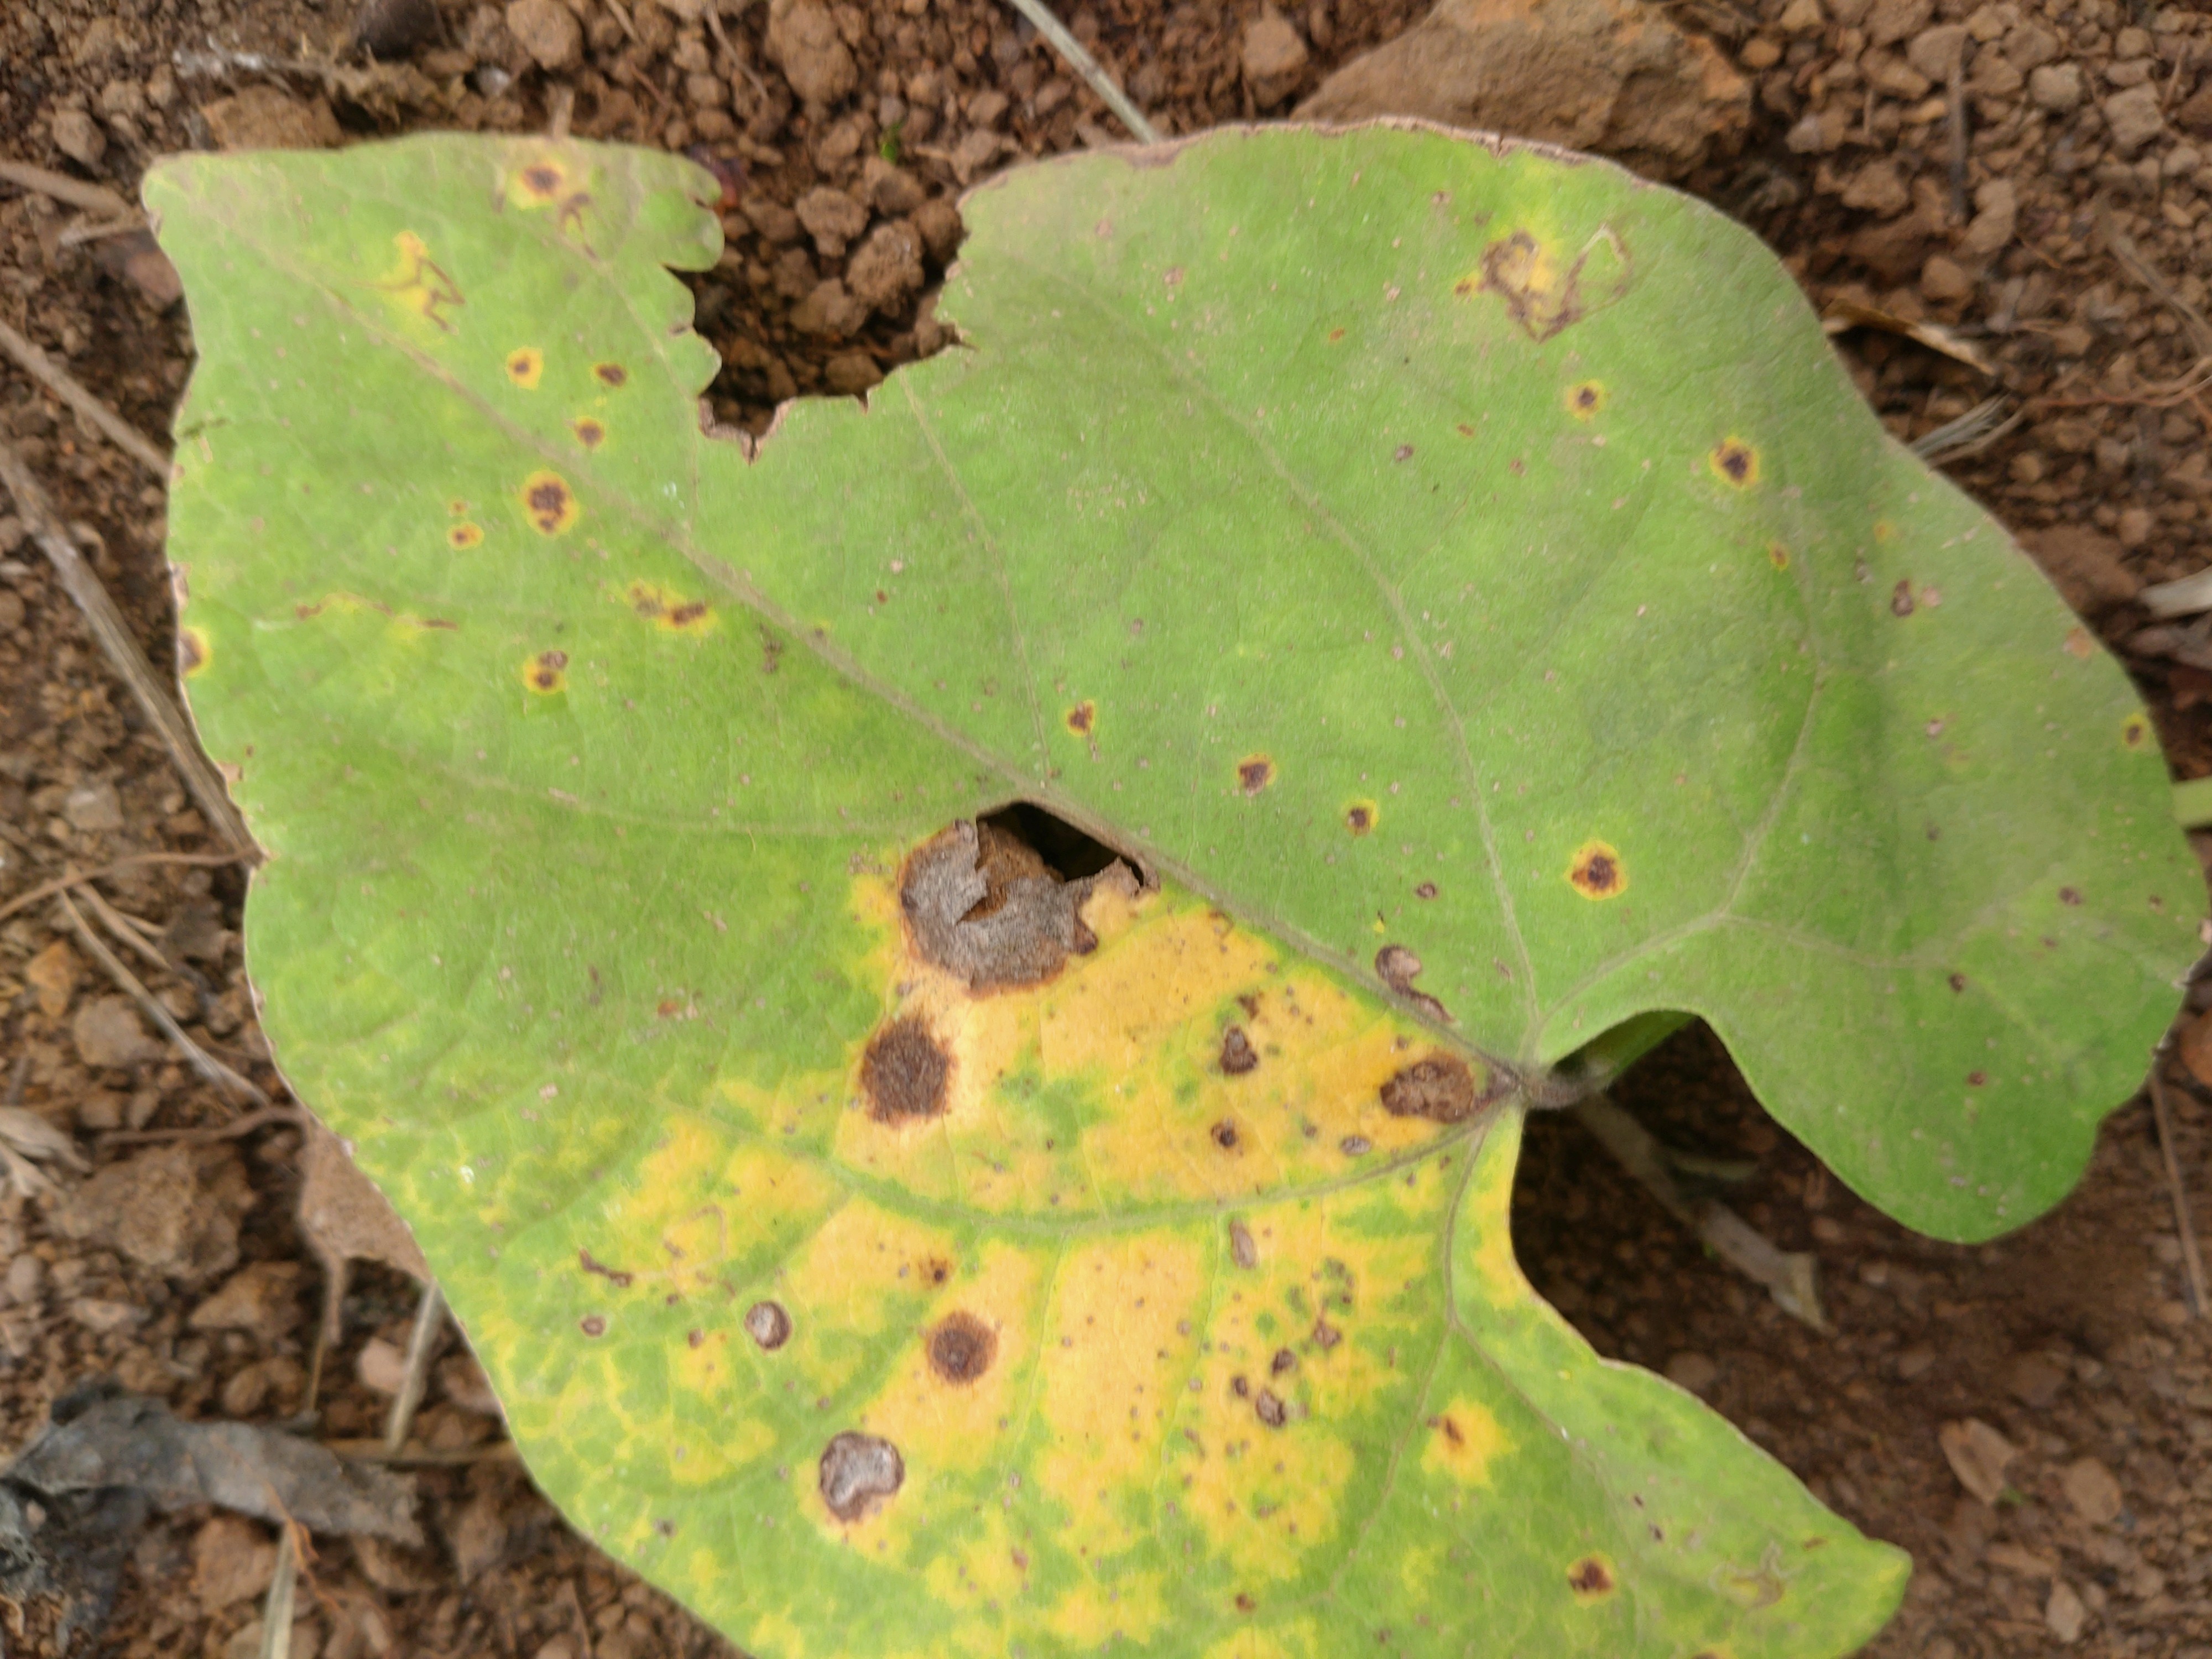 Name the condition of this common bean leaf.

rust
